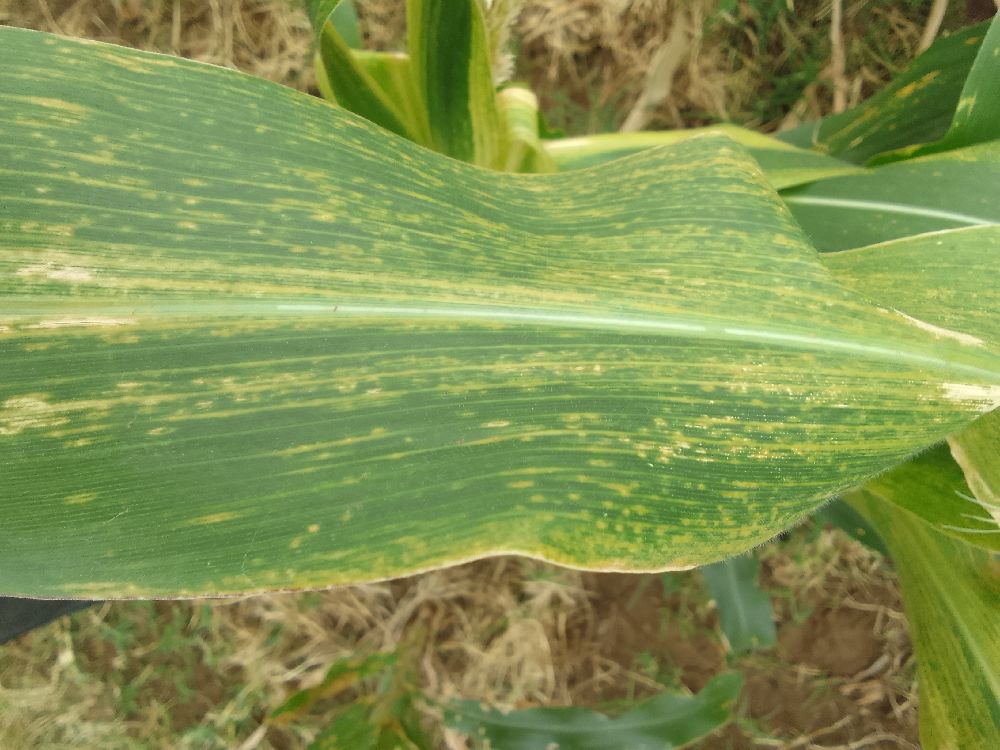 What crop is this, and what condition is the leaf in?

maize, maize lethal necrosis
